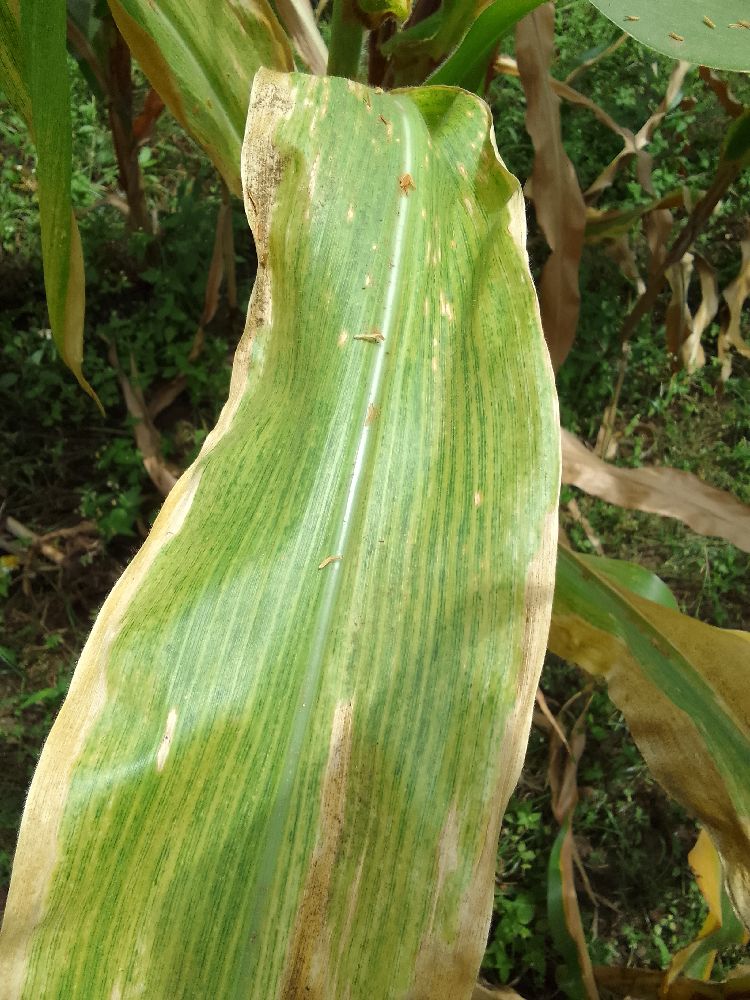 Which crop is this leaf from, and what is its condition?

maize, maize lethal necrosis
